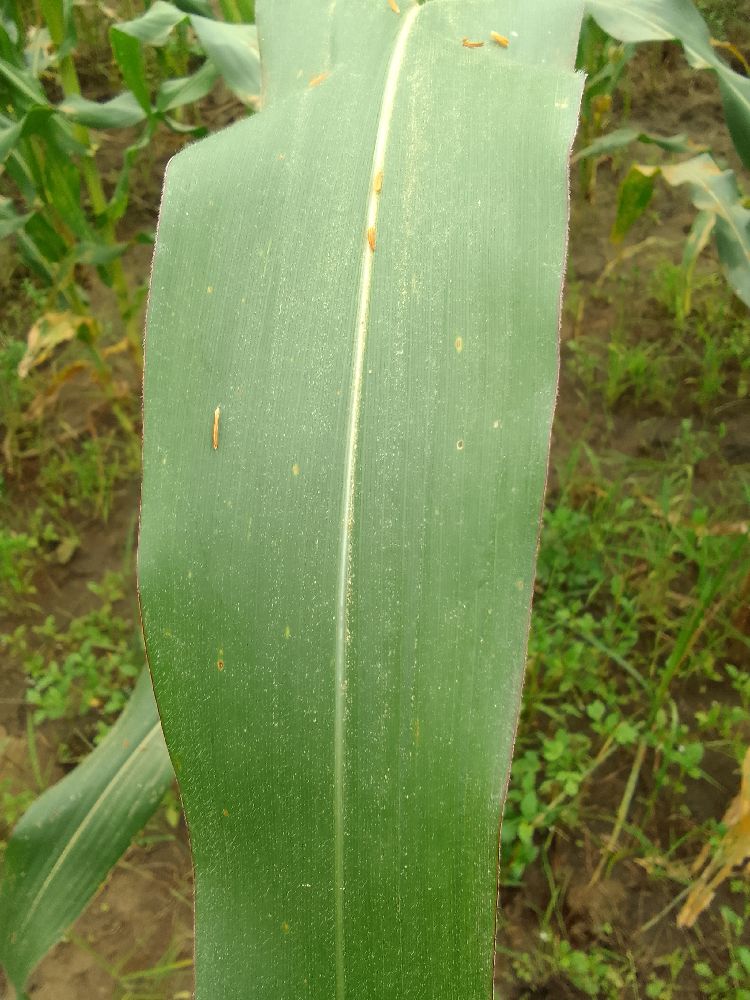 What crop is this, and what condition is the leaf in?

maize, healthy
